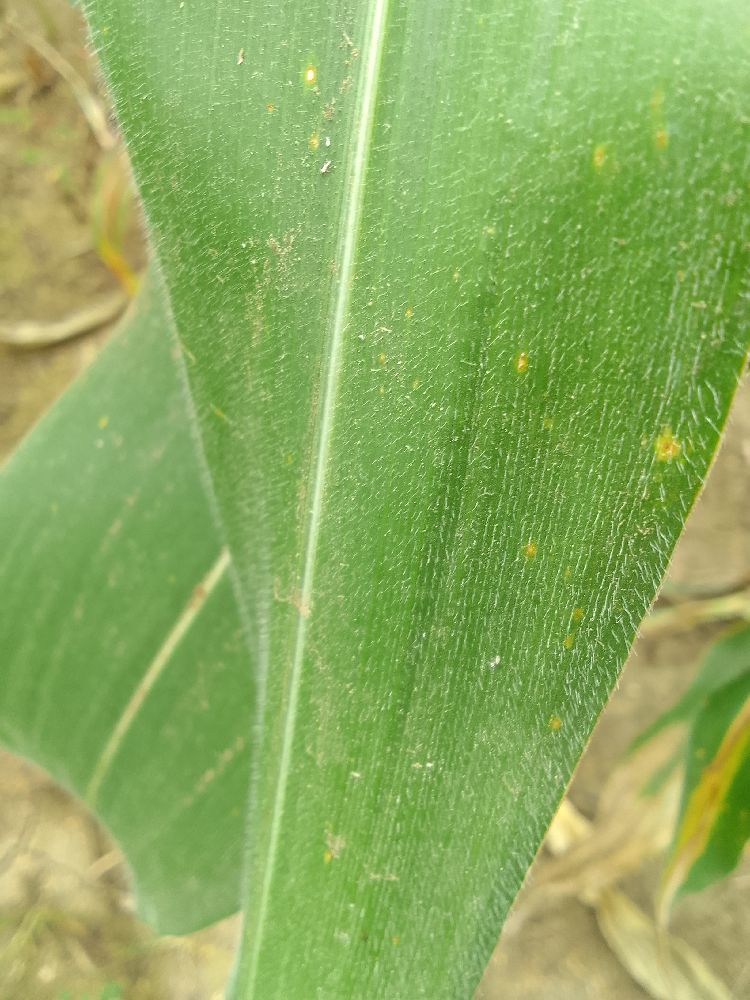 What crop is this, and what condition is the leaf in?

maize, healthy
